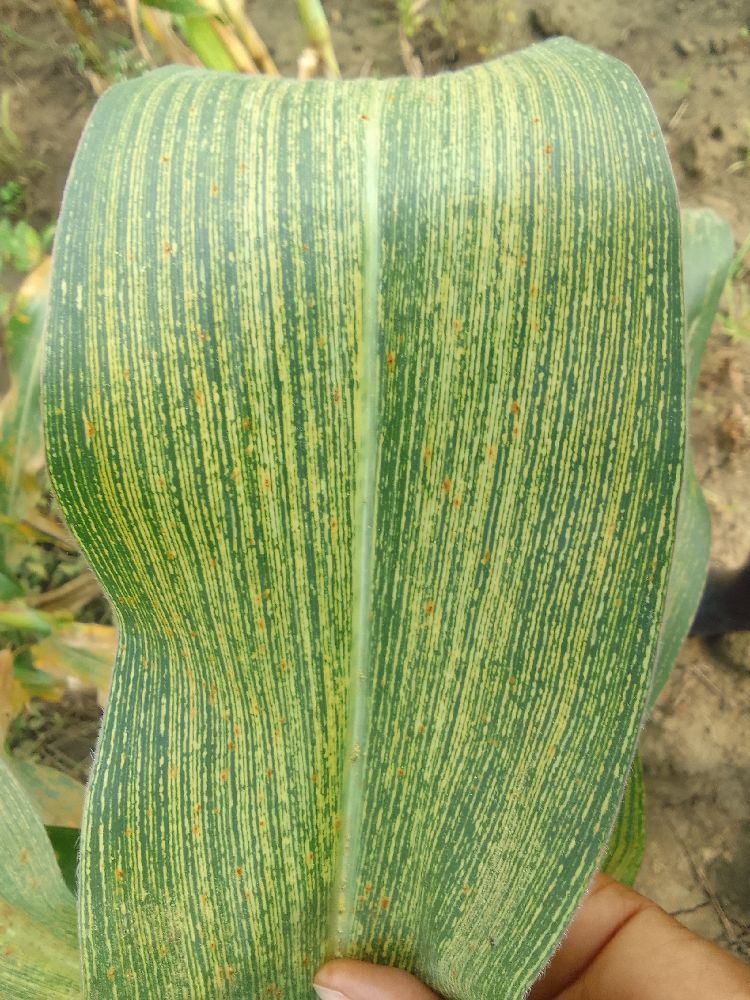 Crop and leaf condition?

maize, maize streak virus
